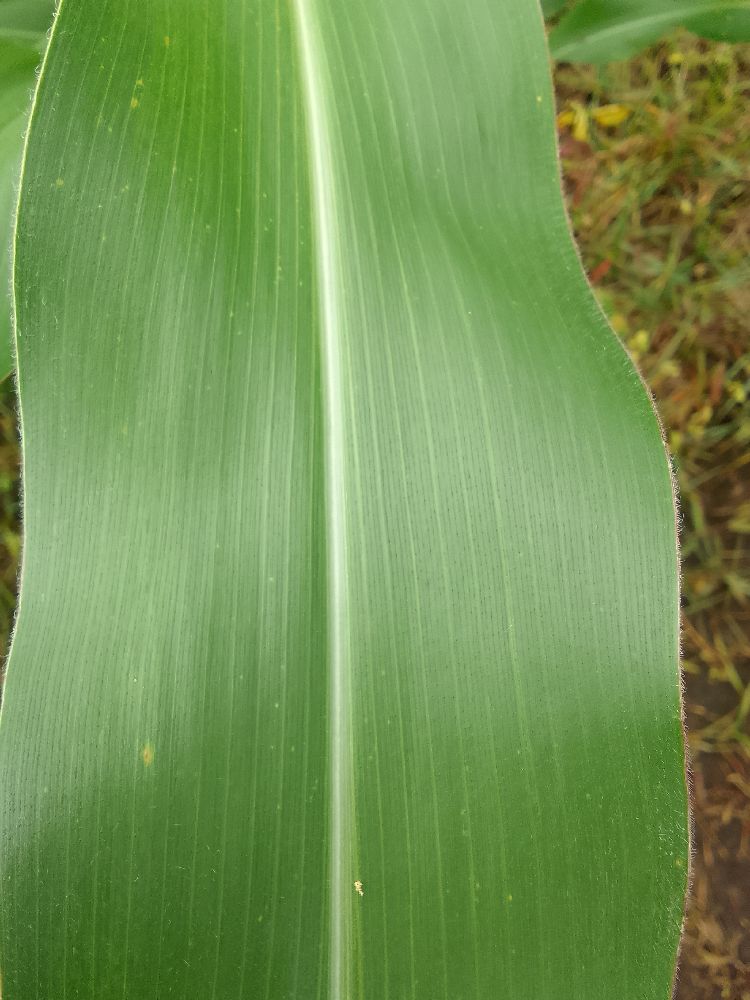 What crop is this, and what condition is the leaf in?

maize, healthy
